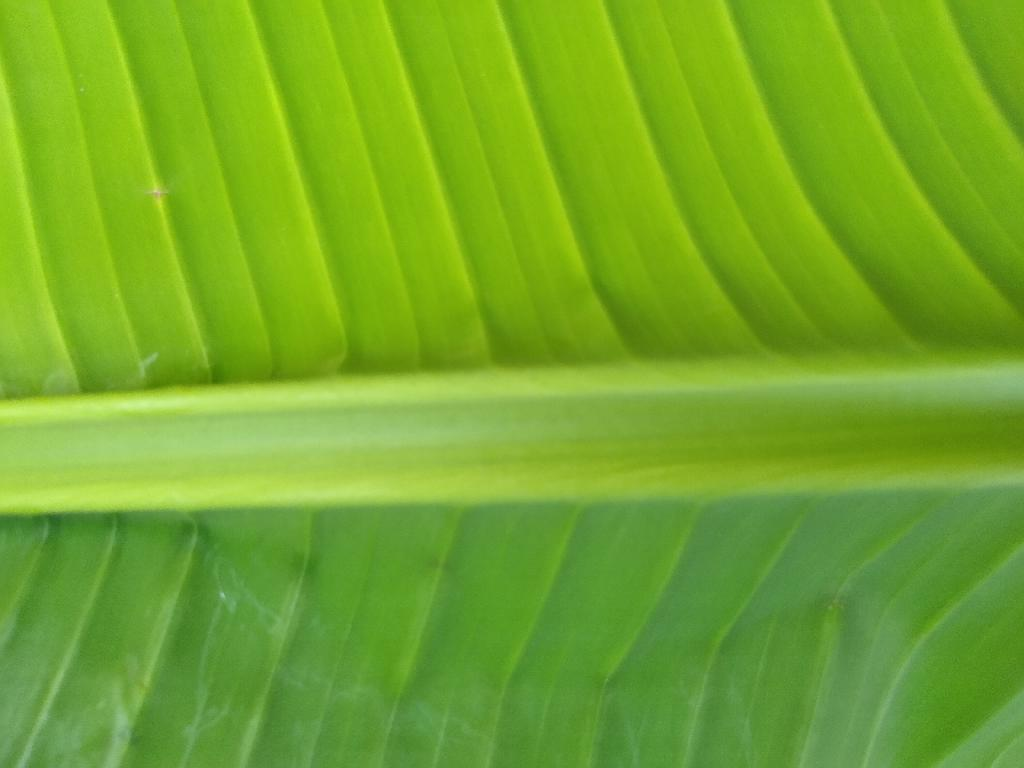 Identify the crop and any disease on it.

banana, healthy
